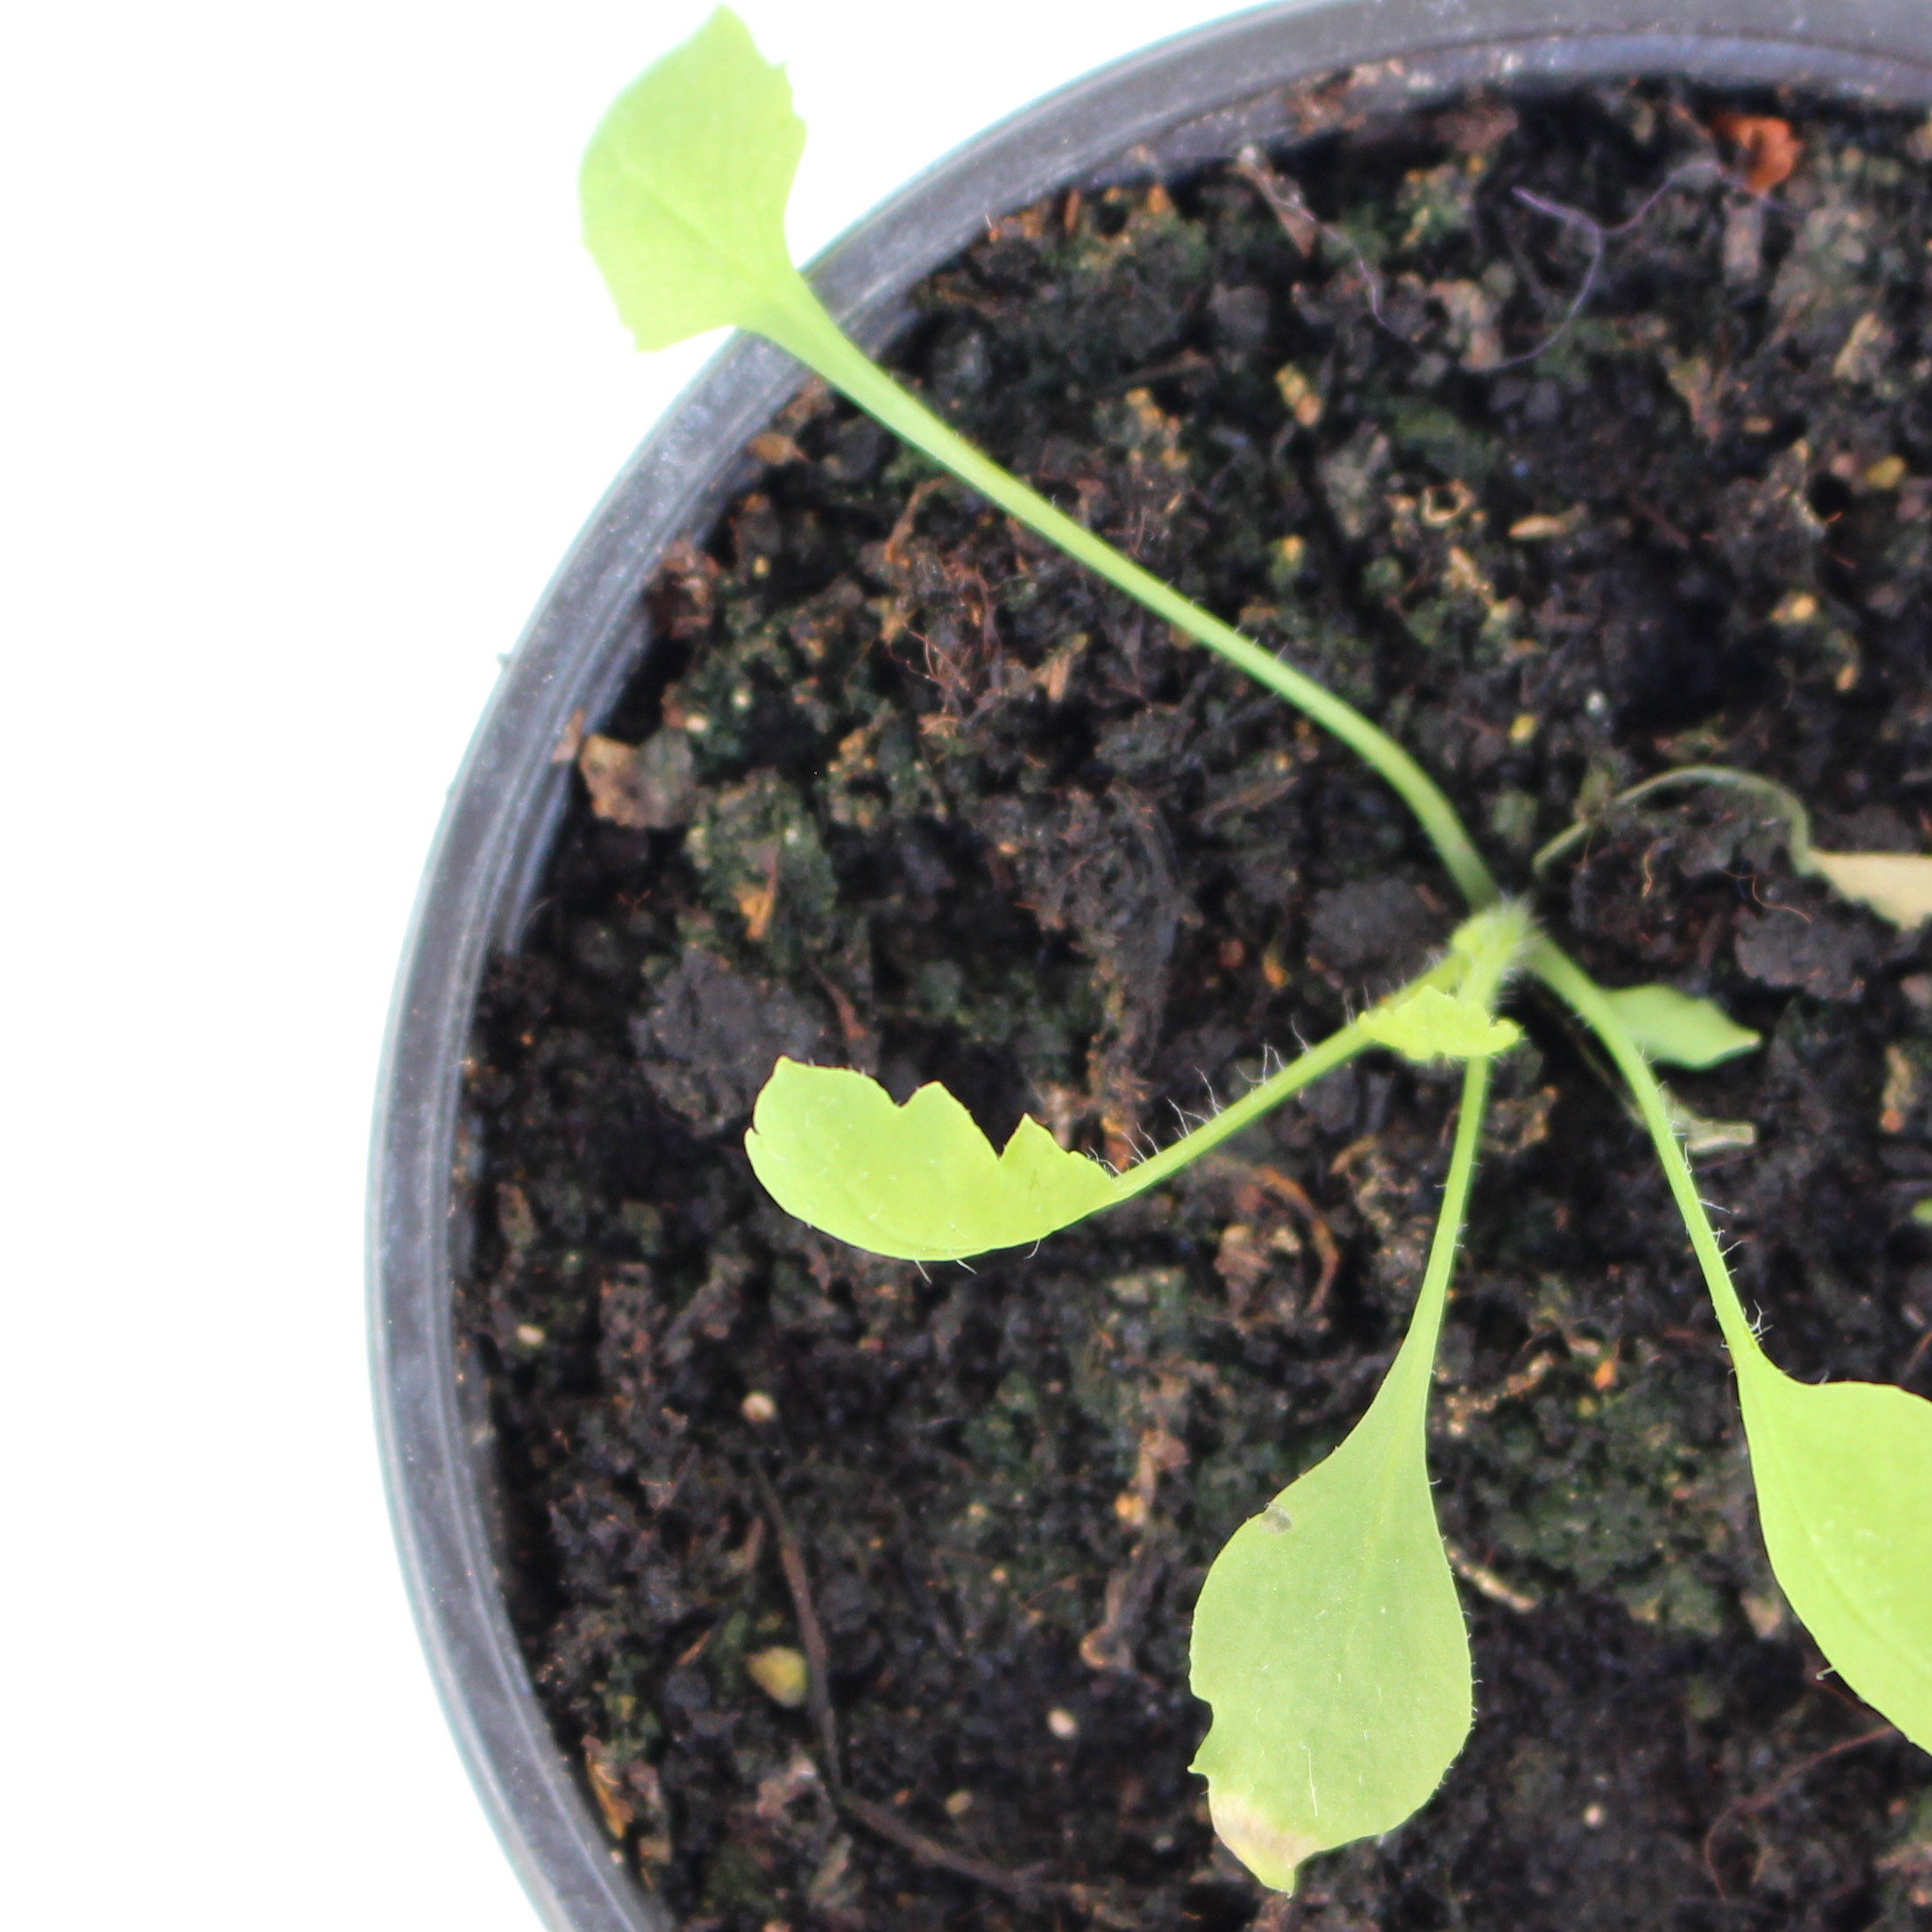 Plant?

Papaver rhoeas
